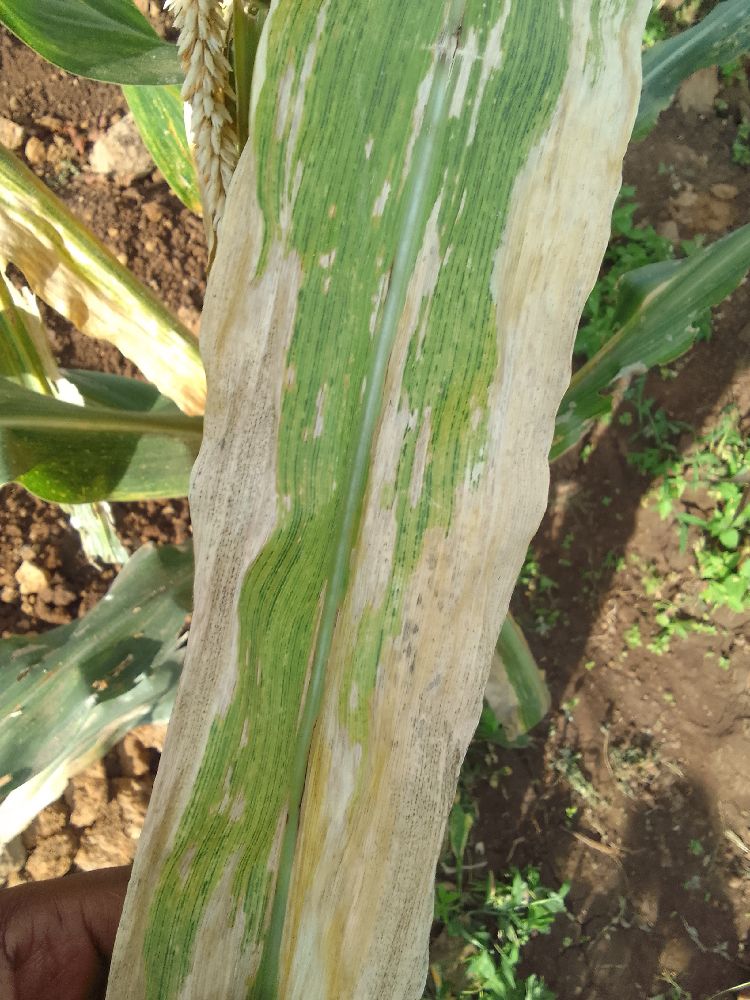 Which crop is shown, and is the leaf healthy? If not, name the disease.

maize, maize lethal necrosis
